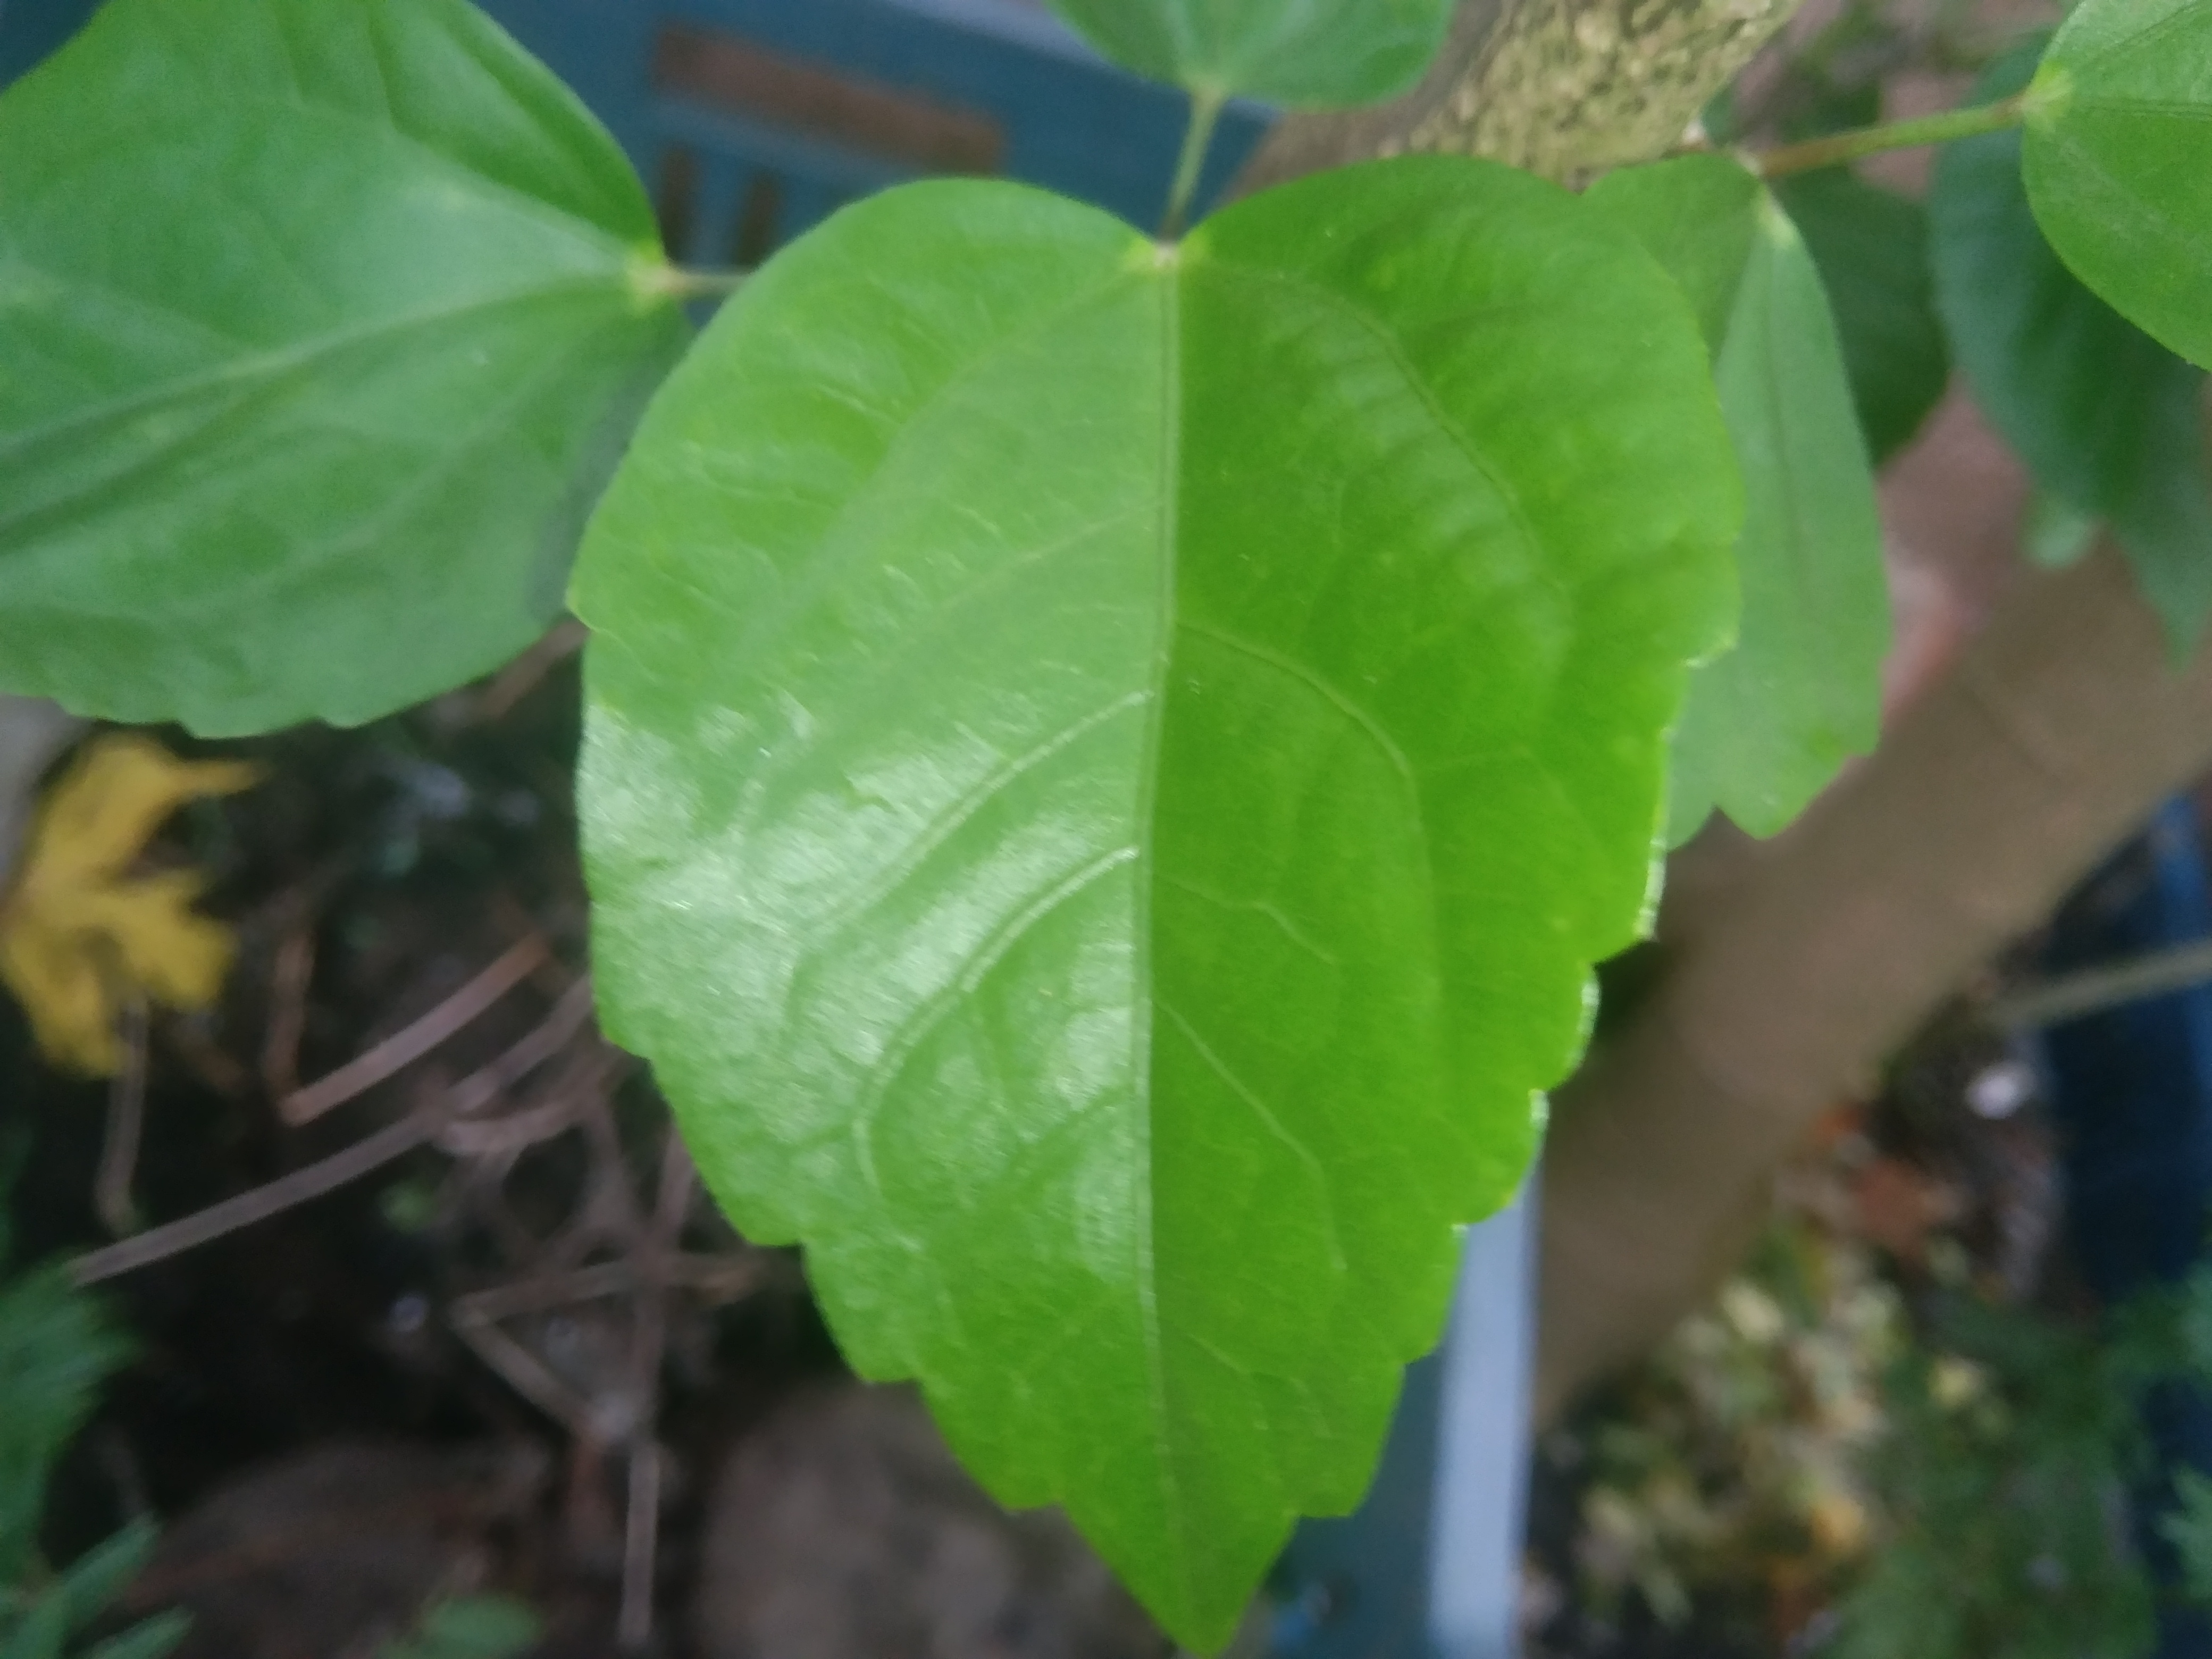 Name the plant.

hibiscus
